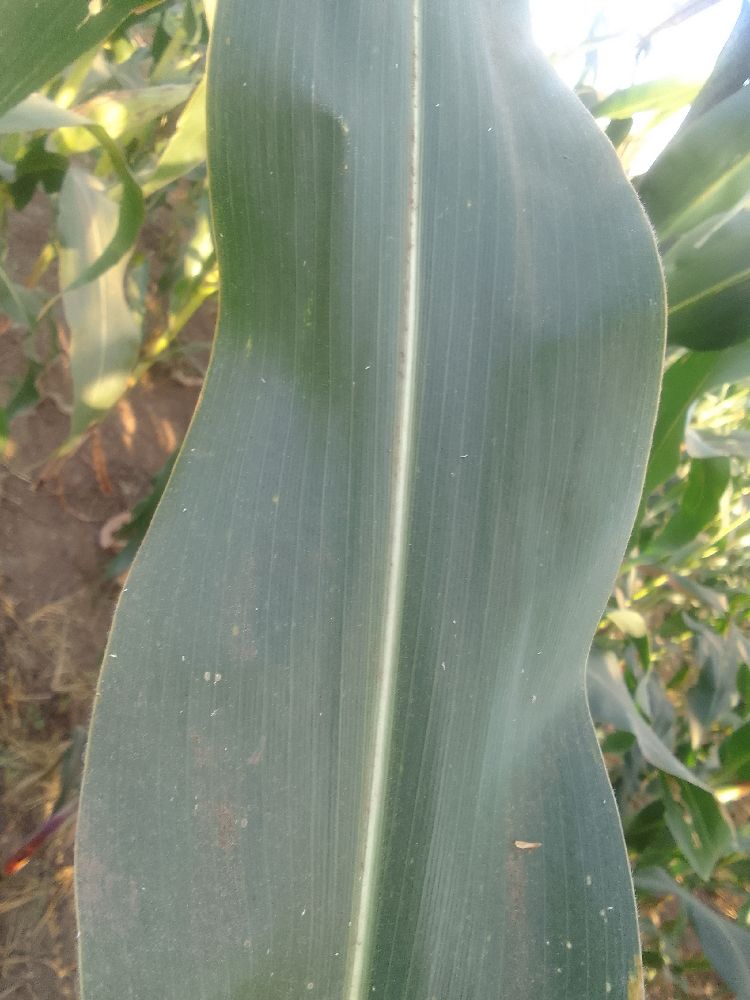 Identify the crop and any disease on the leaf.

maize, healthy
